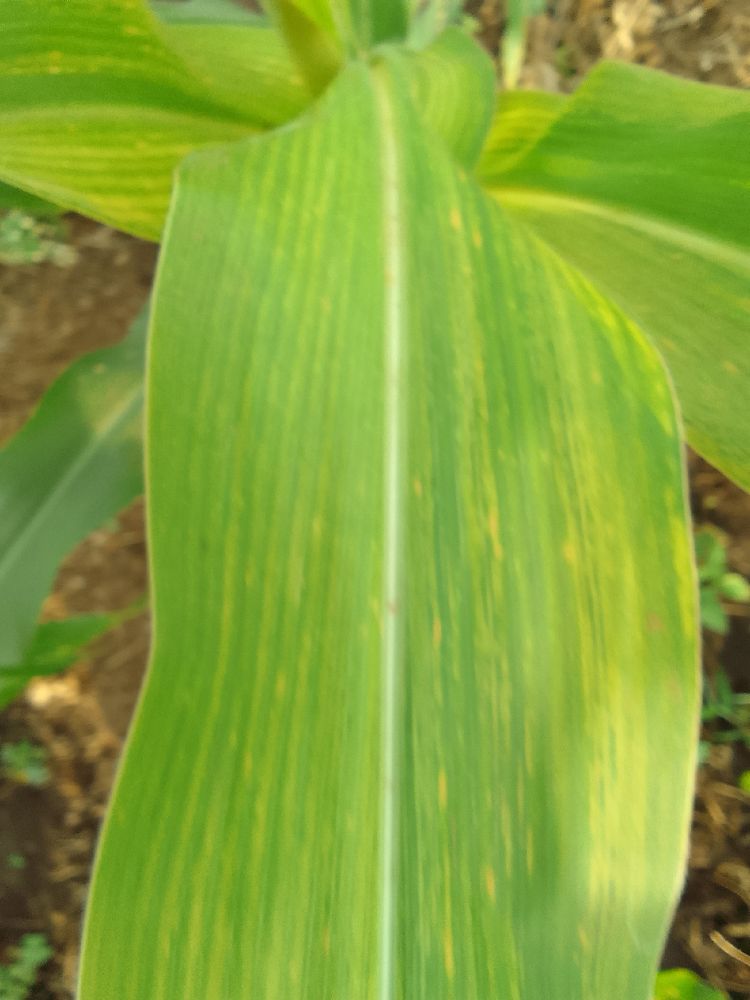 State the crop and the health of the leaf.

maize, maize lethal necrosis
